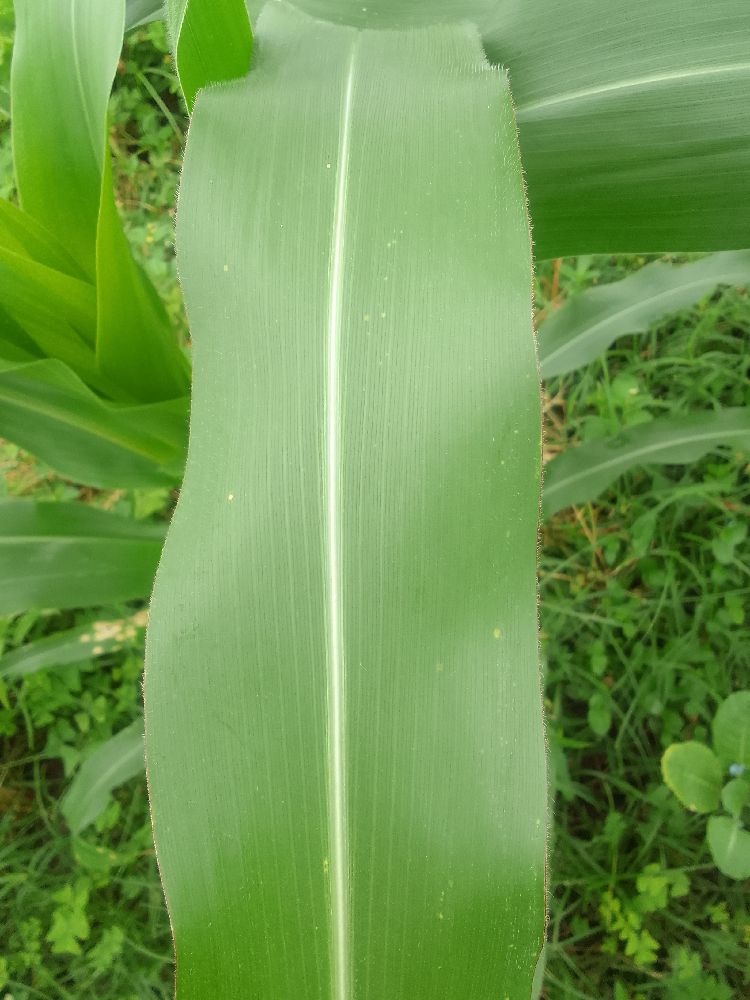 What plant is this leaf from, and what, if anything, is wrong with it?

maize, healthy
